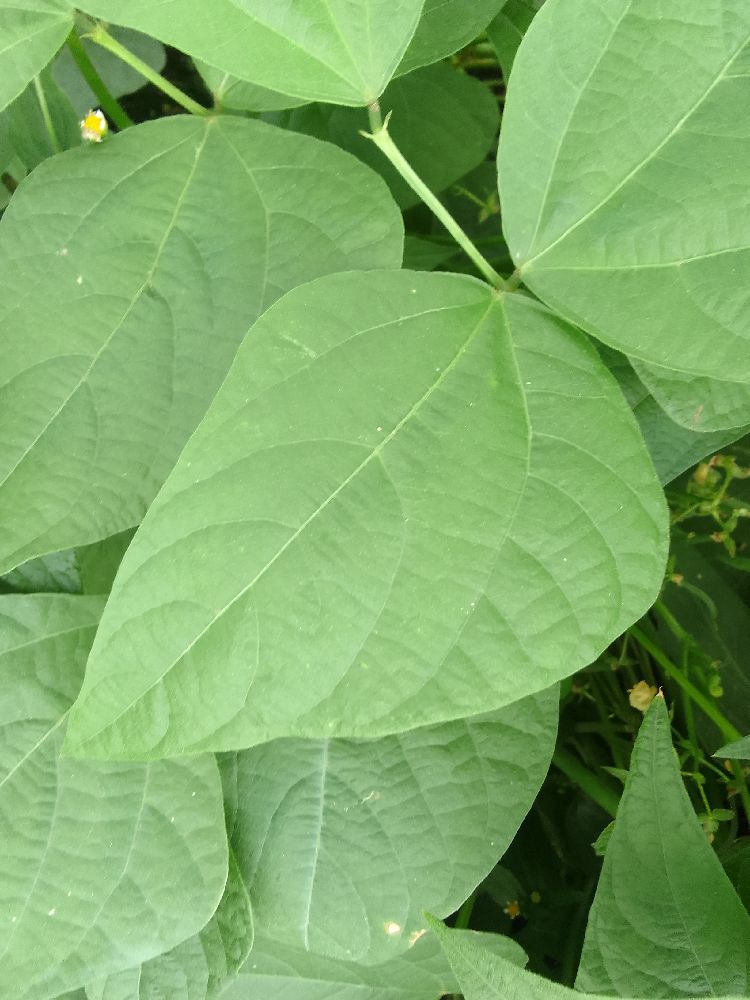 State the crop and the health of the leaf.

common bean, healthy
